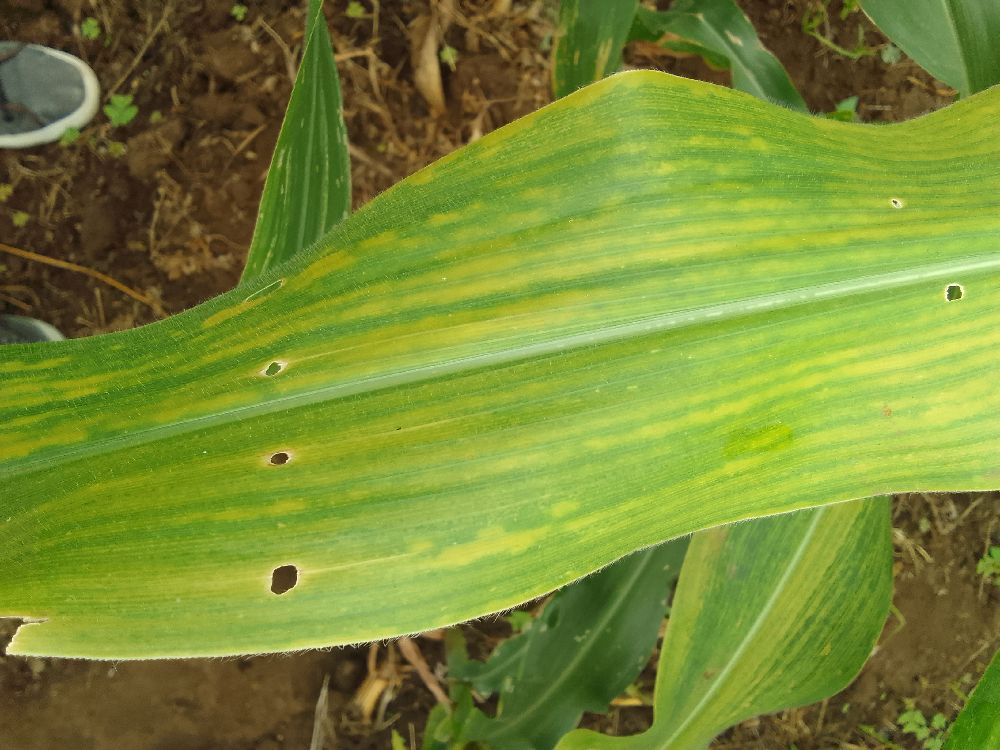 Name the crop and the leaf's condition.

maize, maize lethal necrosis
